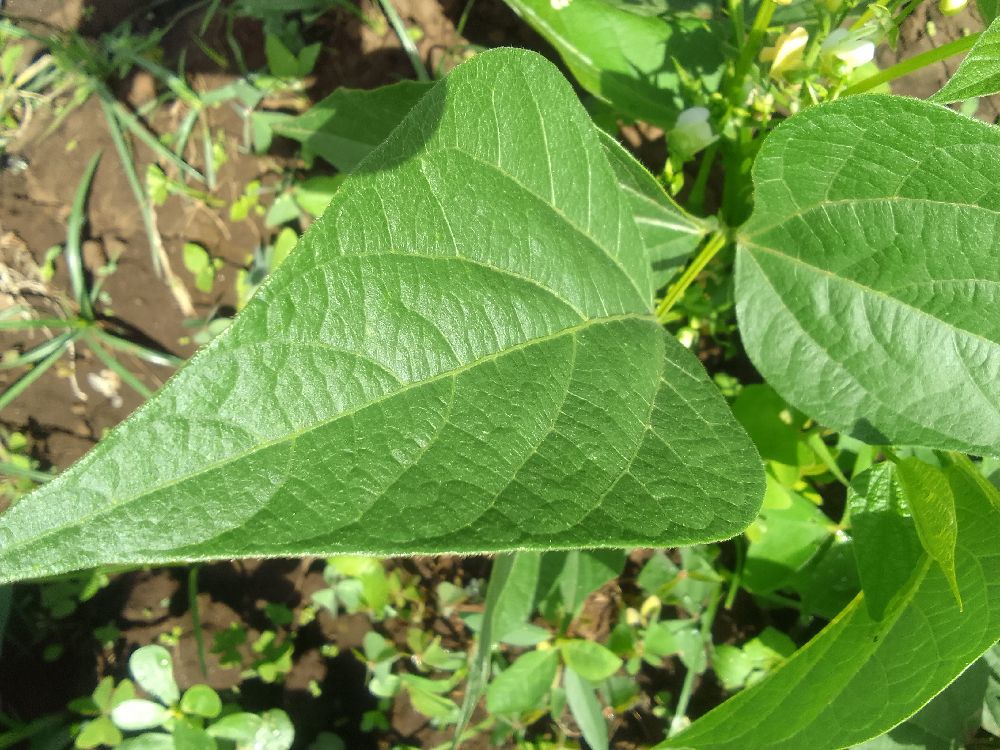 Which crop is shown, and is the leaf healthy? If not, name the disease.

common bean, healthy
